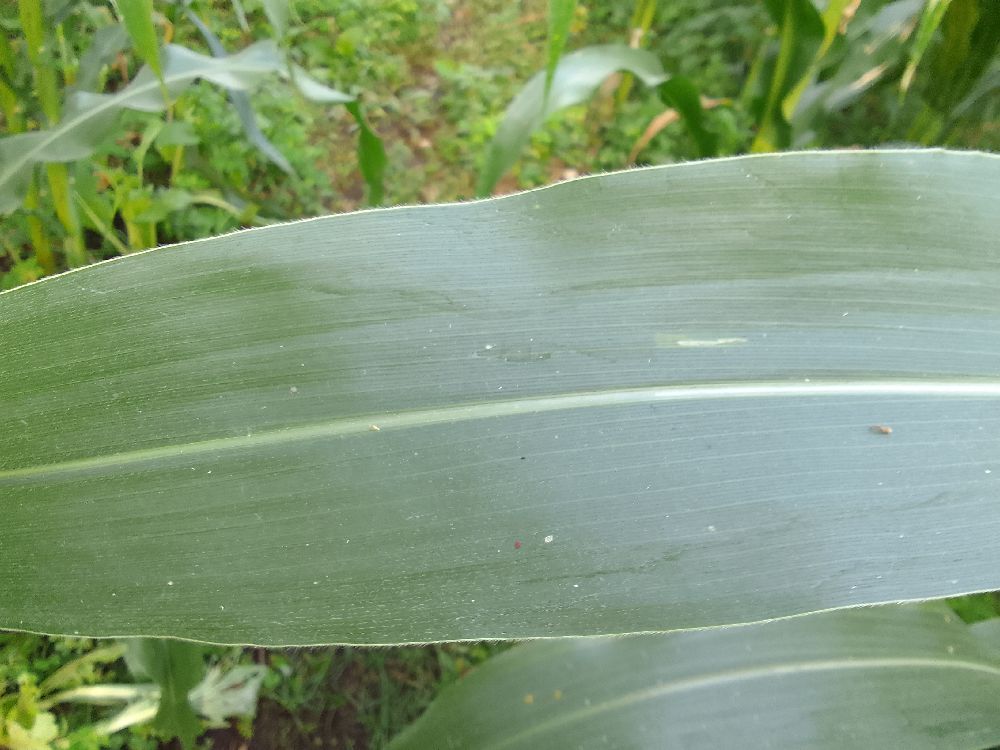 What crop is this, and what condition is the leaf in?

maize, healthy
